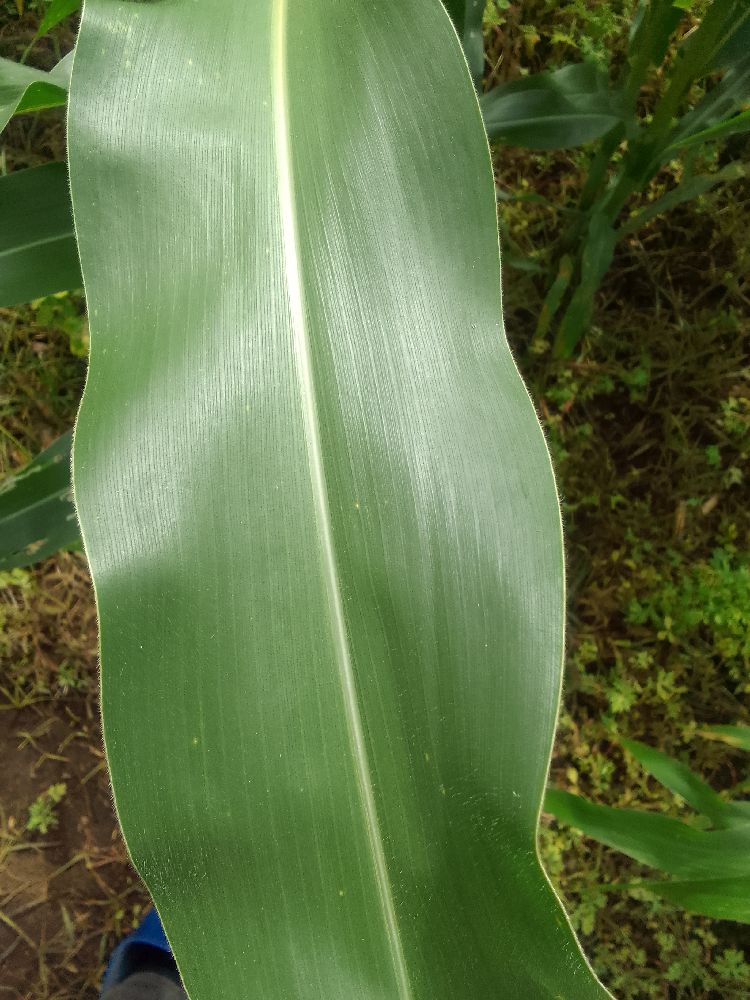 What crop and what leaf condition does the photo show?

maize, healthy
